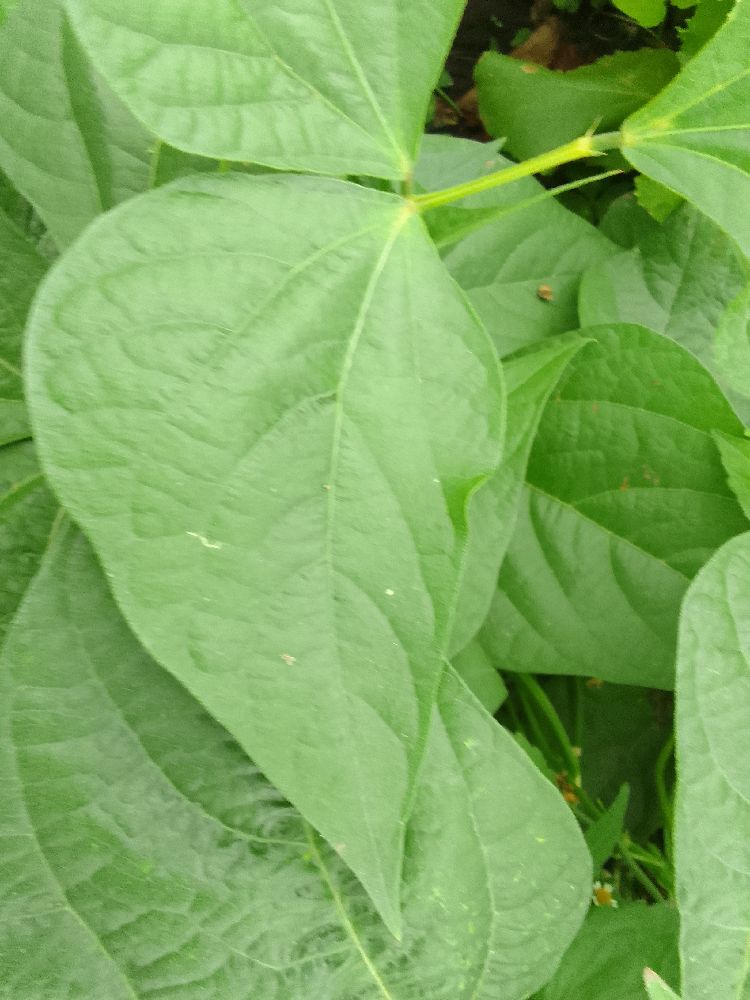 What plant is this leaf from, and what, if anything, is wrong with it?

common bean, healthy
